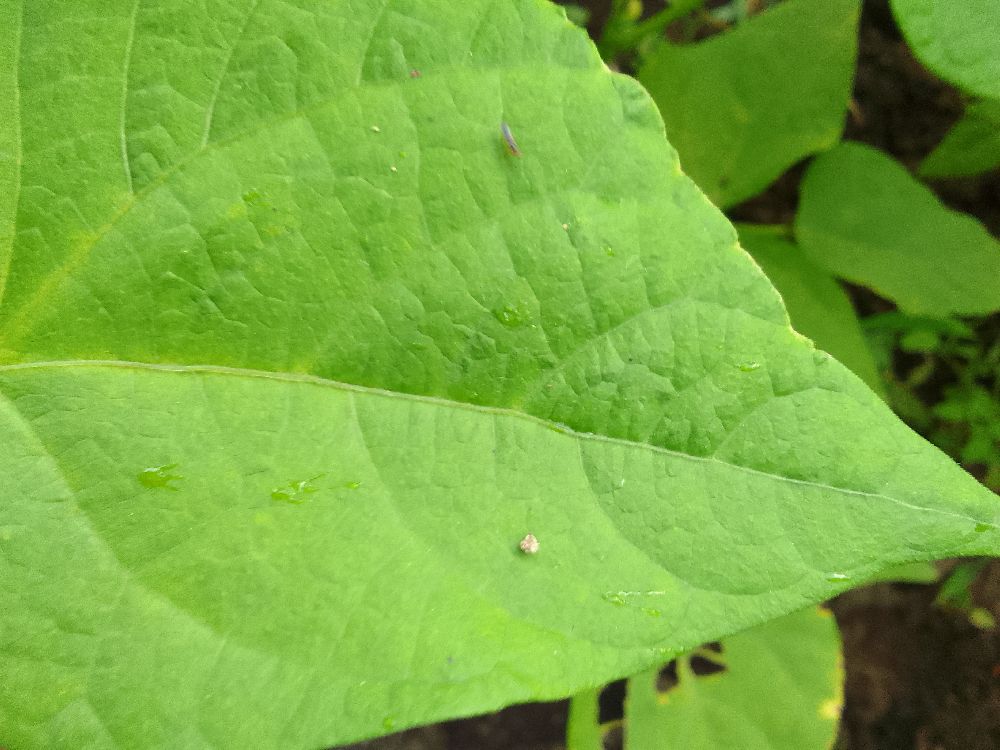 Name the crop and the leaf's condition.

common bean, healthy
